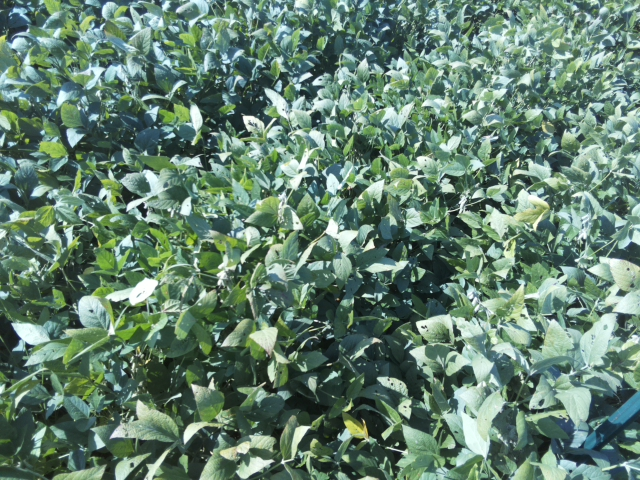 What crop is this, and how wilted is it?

soybean, slight leaflet or petiole turgor loss in upper canopy
